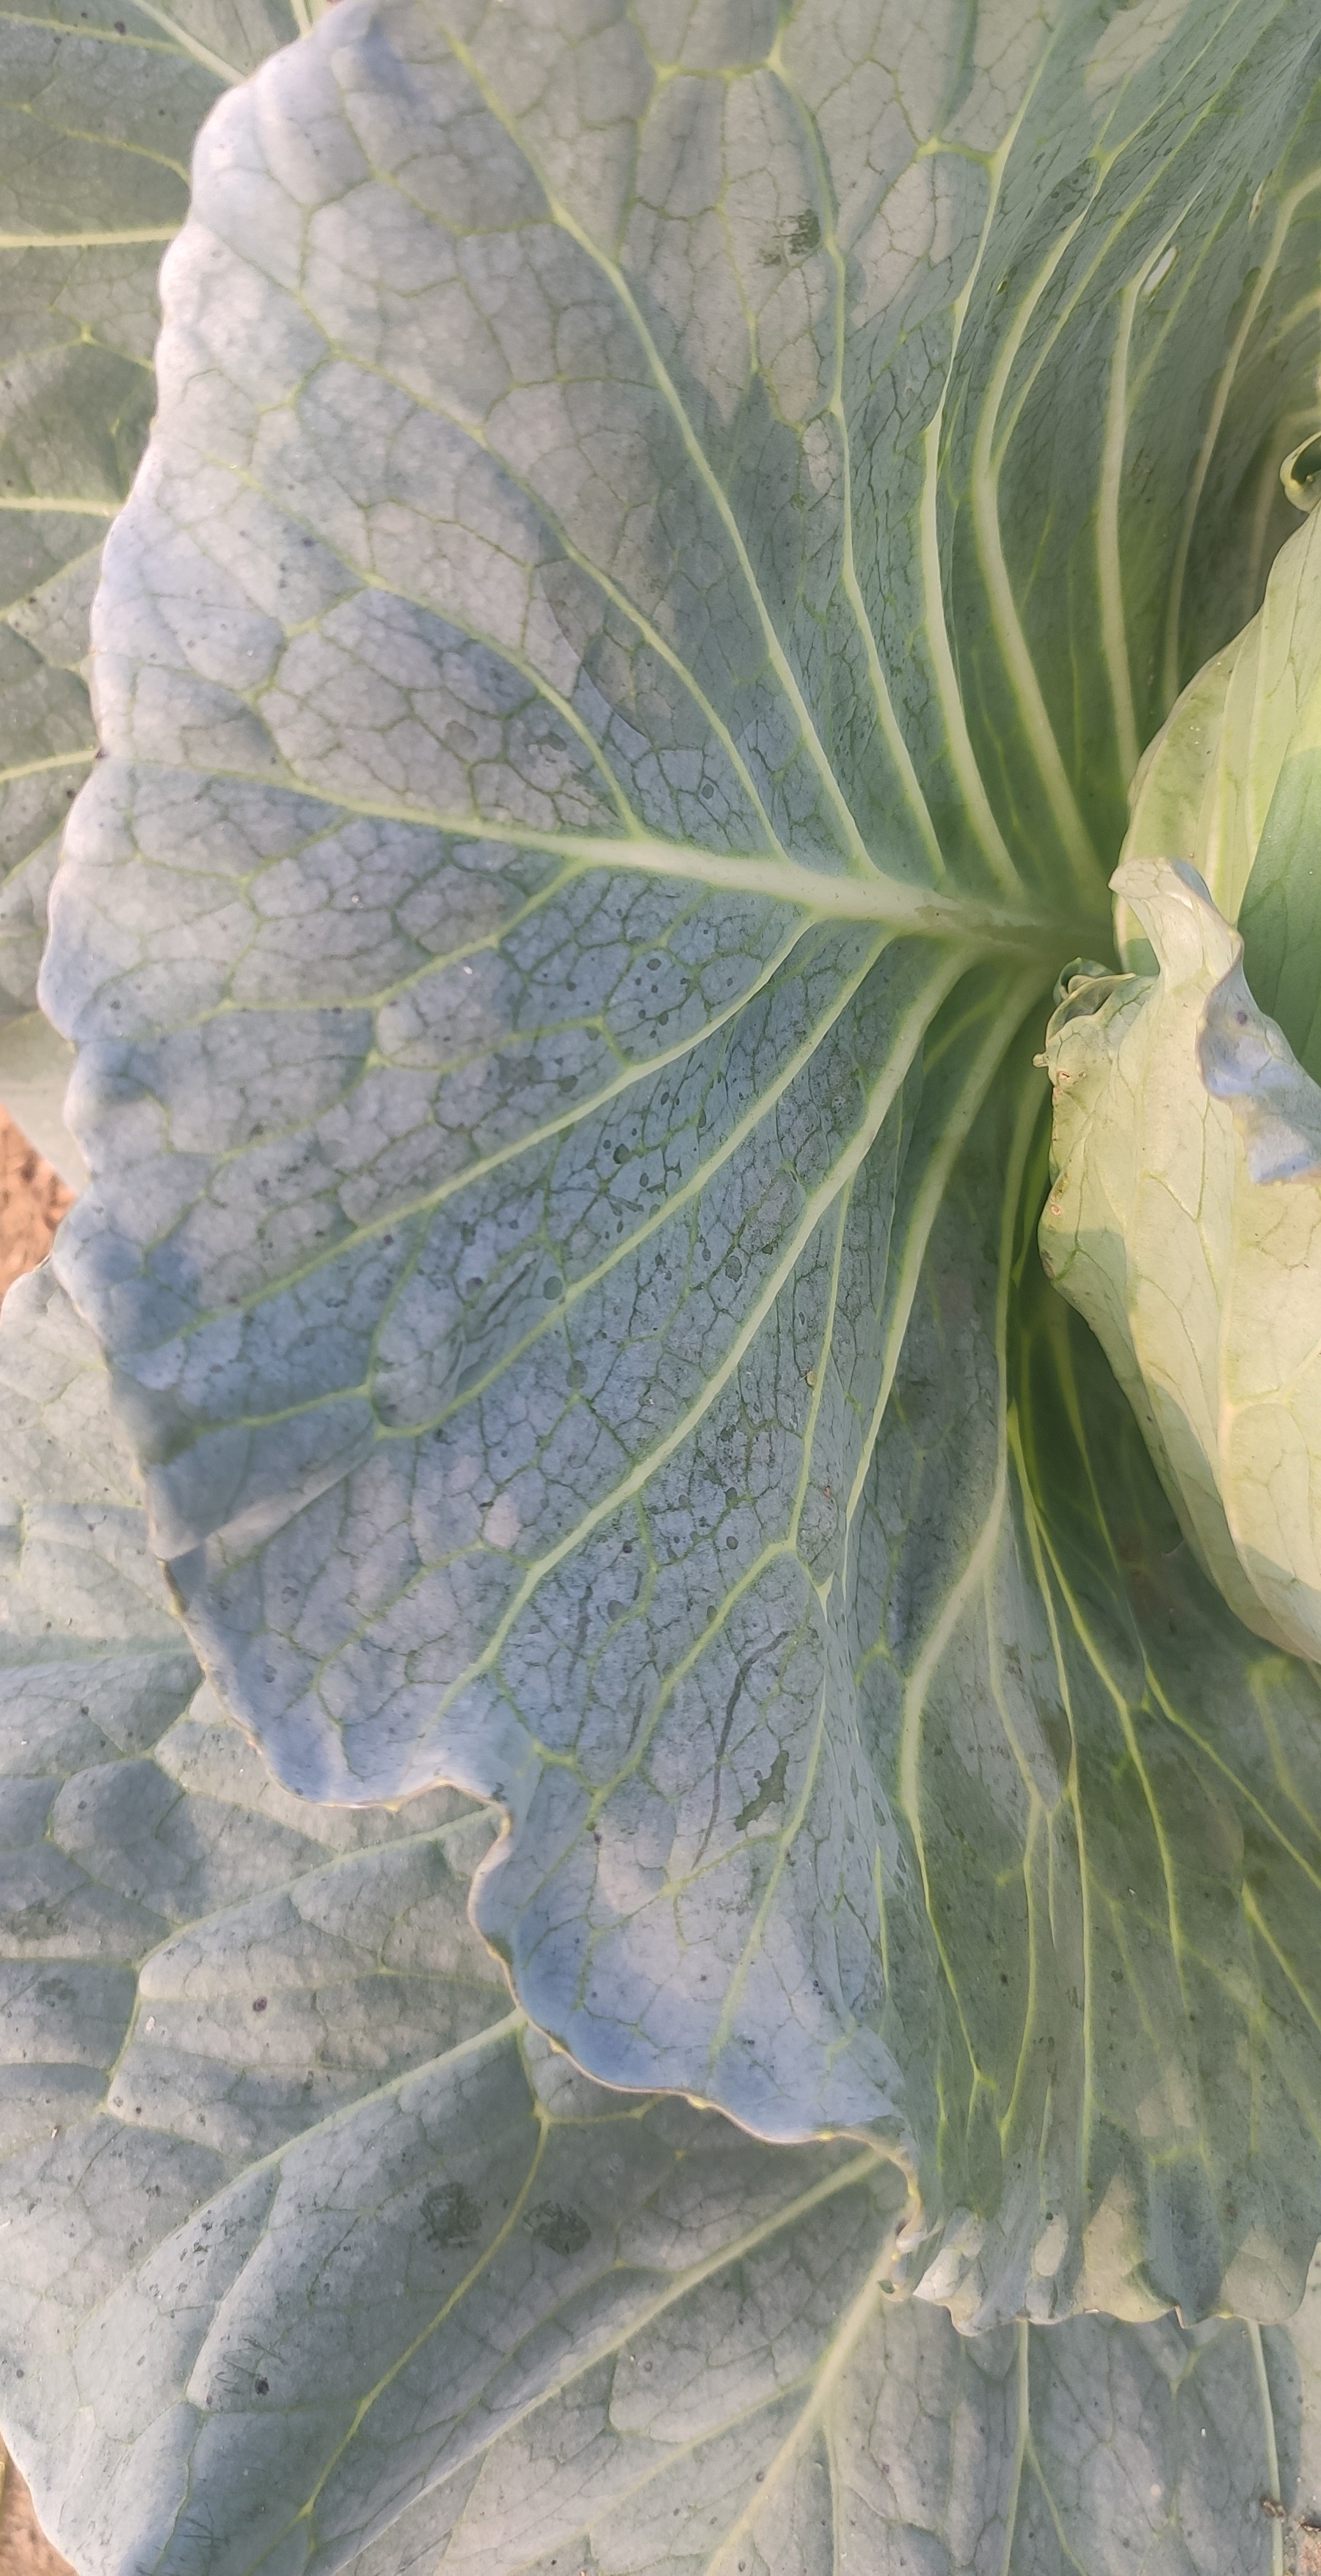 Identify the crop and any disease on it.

cabbage, healthy
